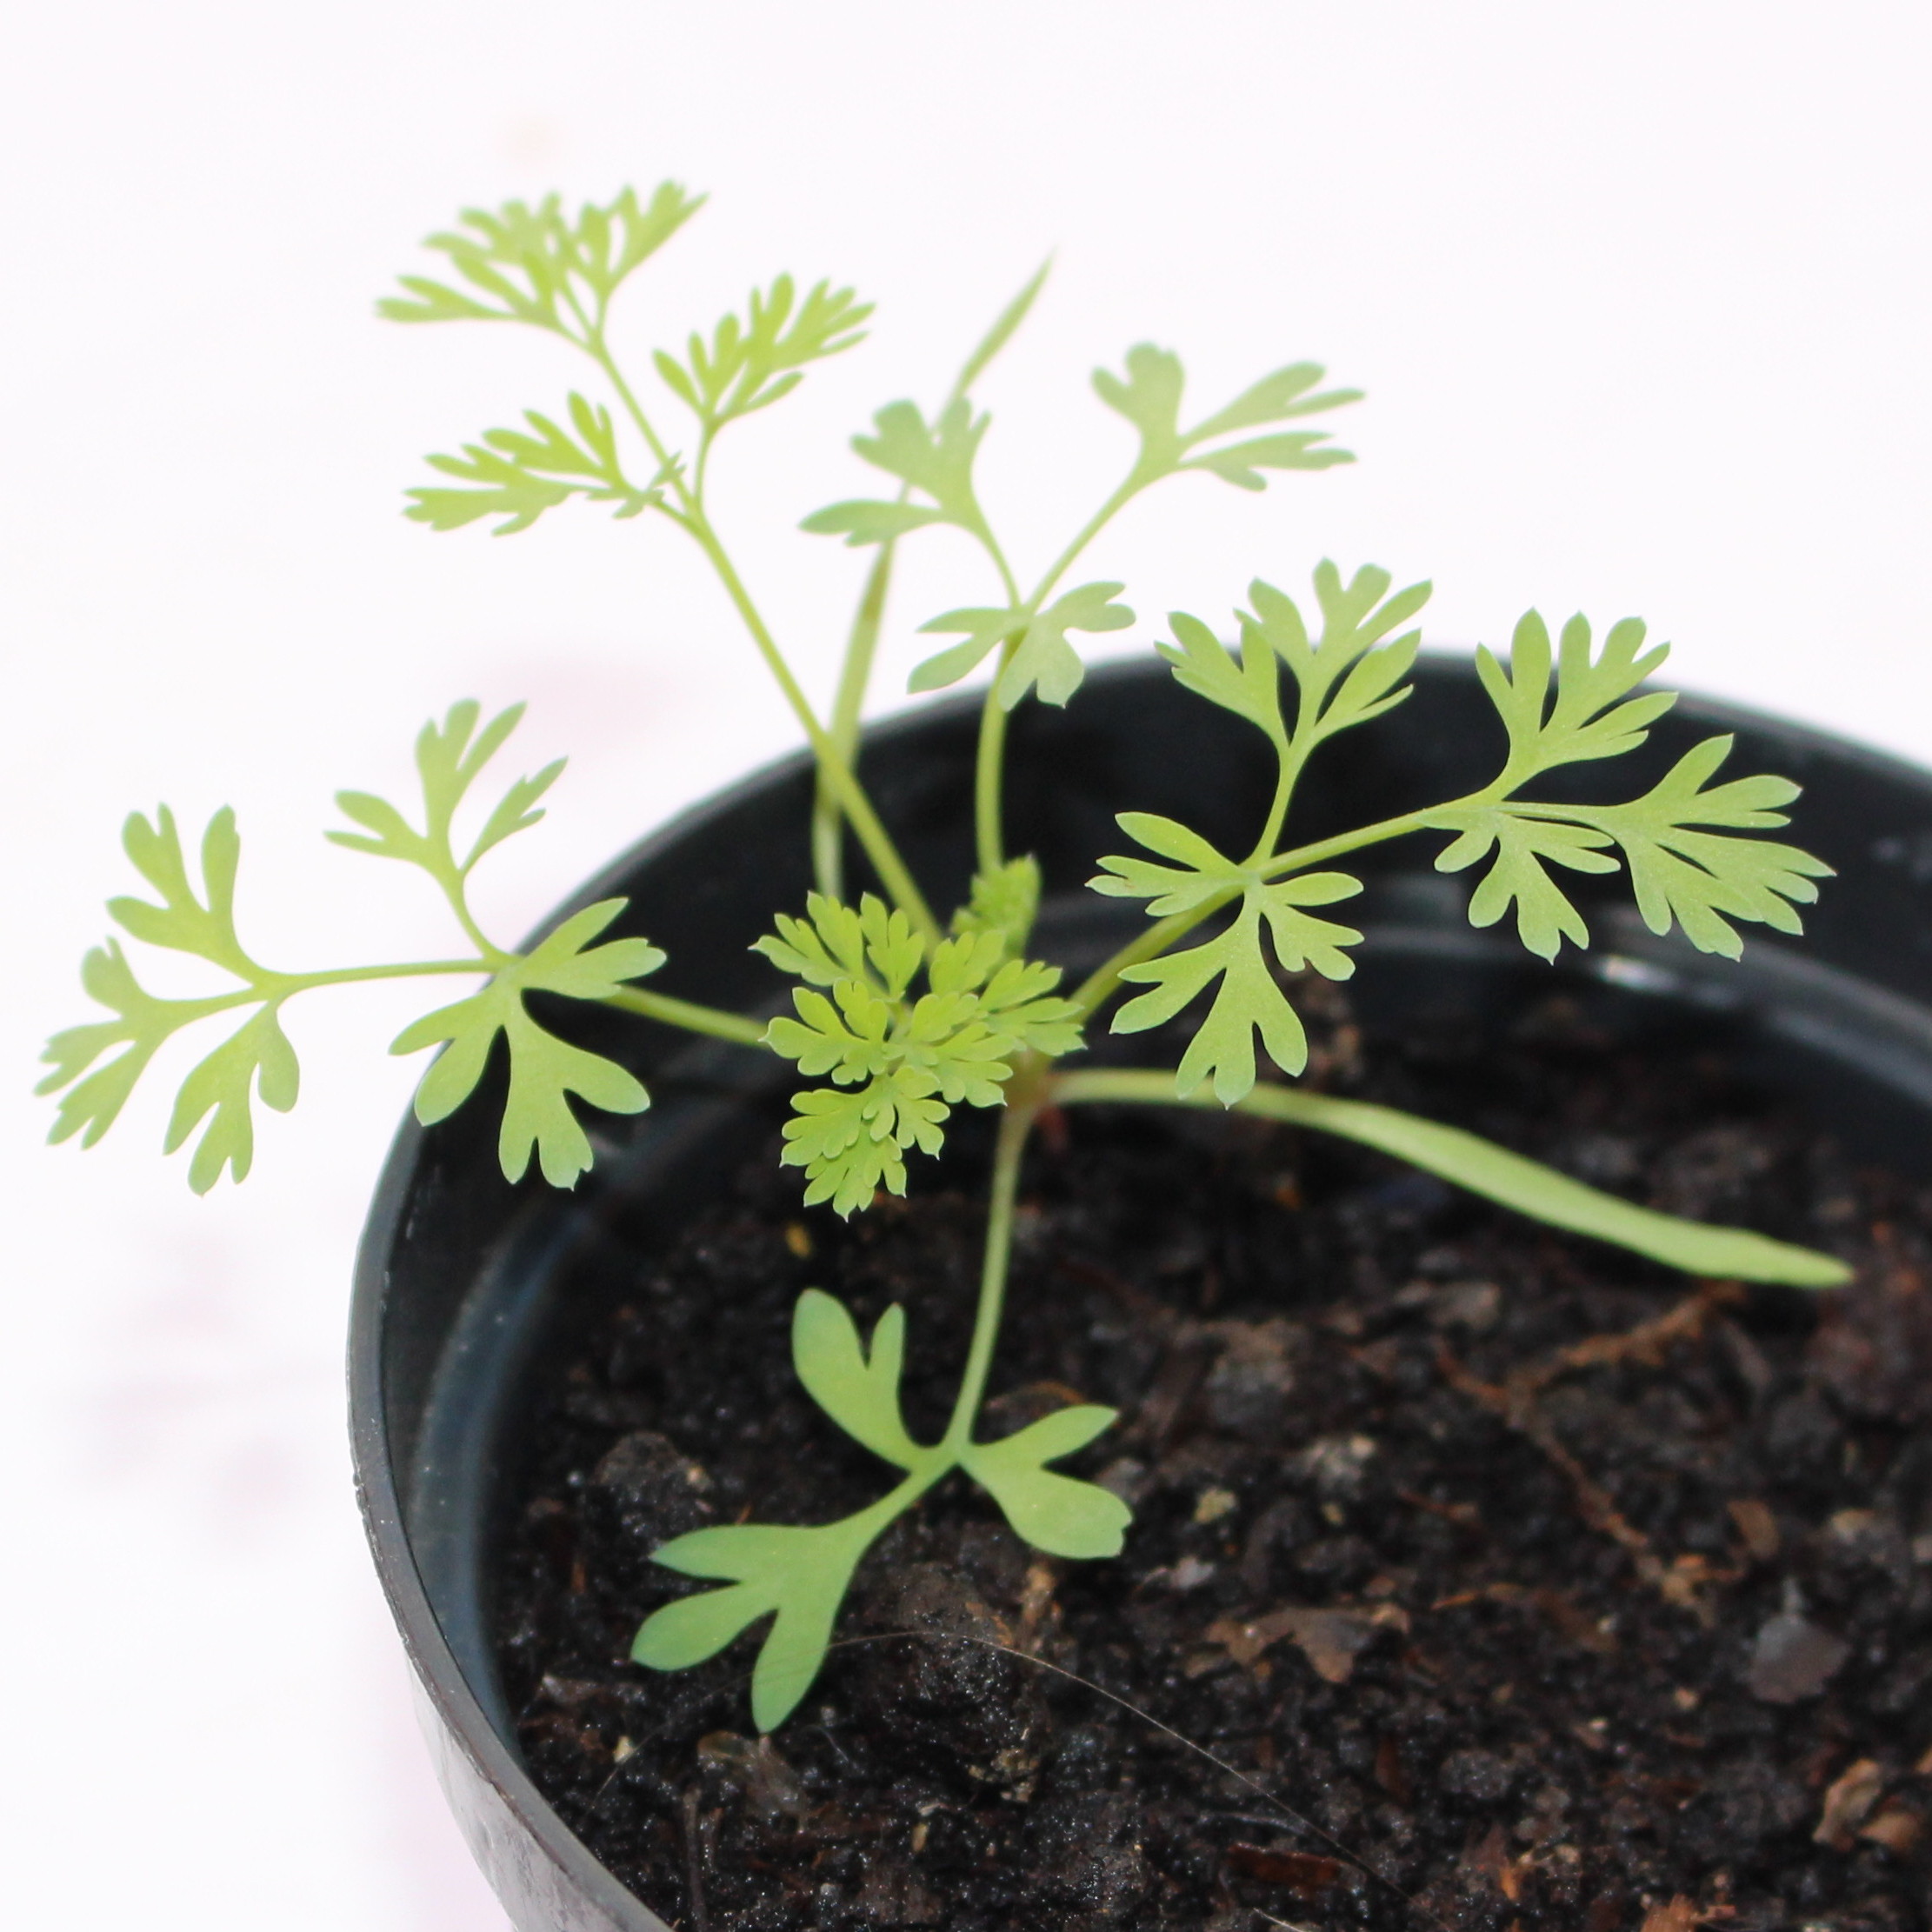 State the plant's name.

Fumaria officinalis
